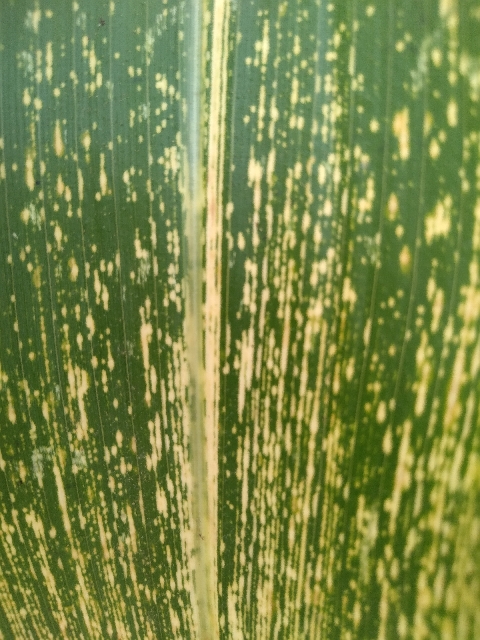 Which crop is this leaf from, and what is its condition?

maize, maize streak virus
